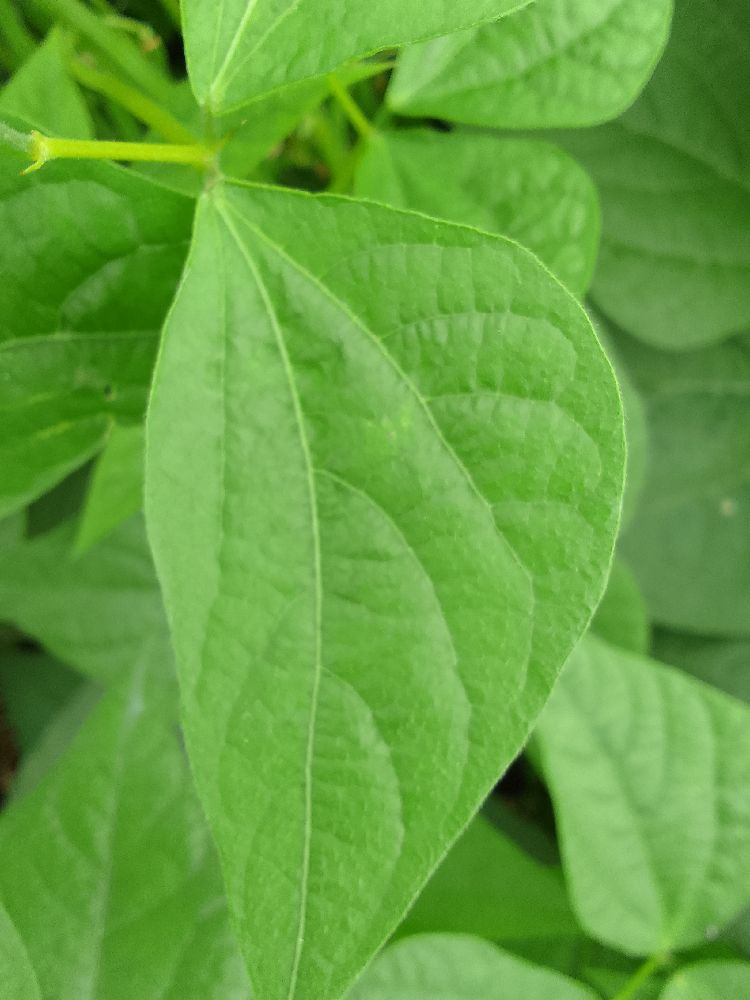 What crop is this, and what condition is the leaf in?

common bean, healthy
